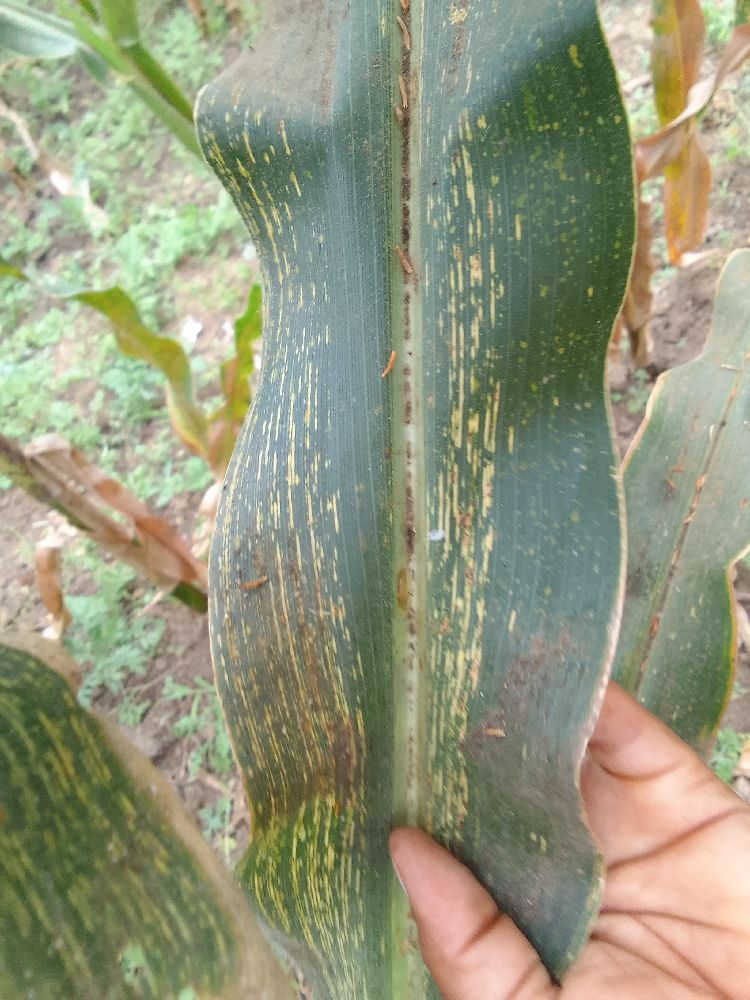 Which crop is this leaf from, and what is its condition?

maize, maize streak virus
